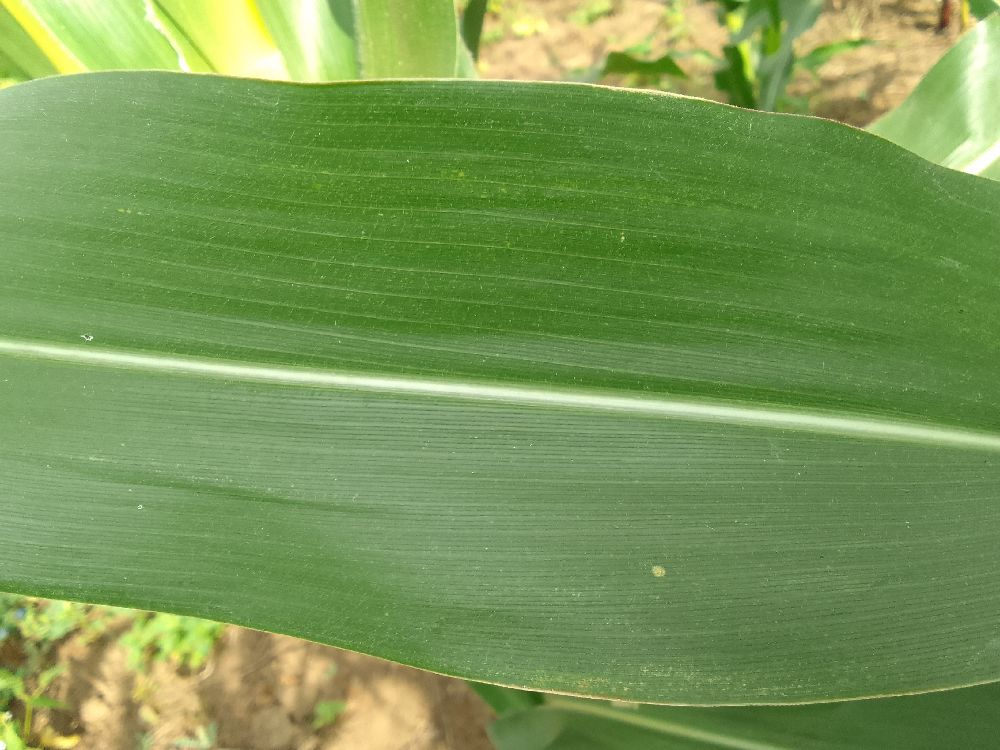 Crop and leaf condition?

maize, healthy
